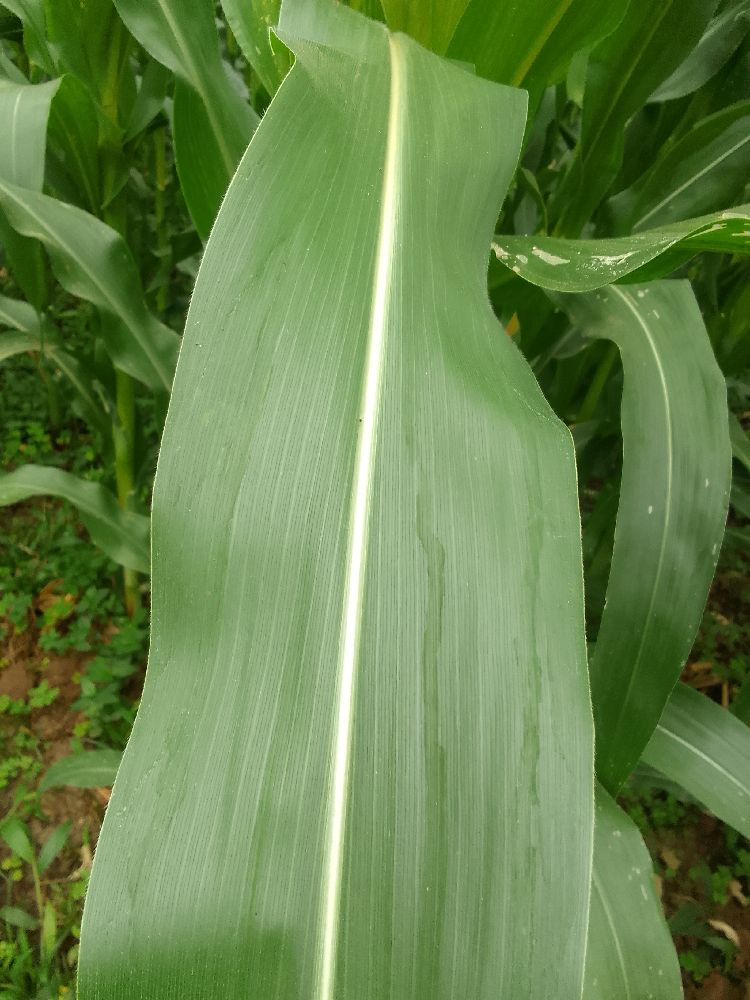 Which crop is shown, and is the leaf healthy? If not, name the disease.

maize, healthy
